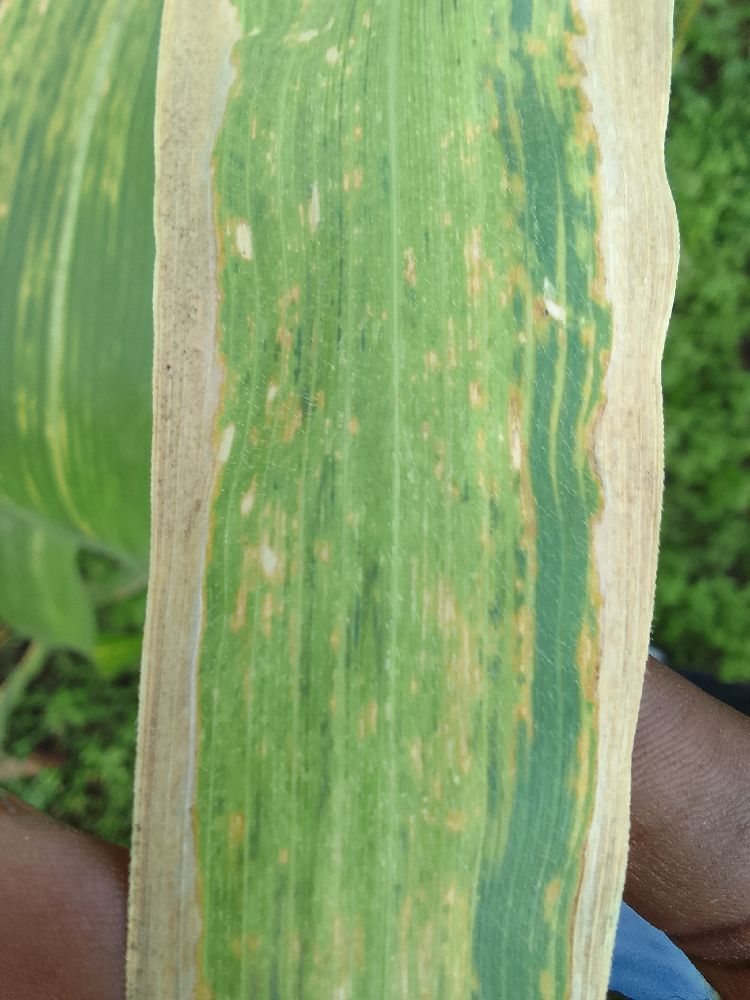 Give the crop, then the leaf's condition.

maize, maize lethal necrosis
